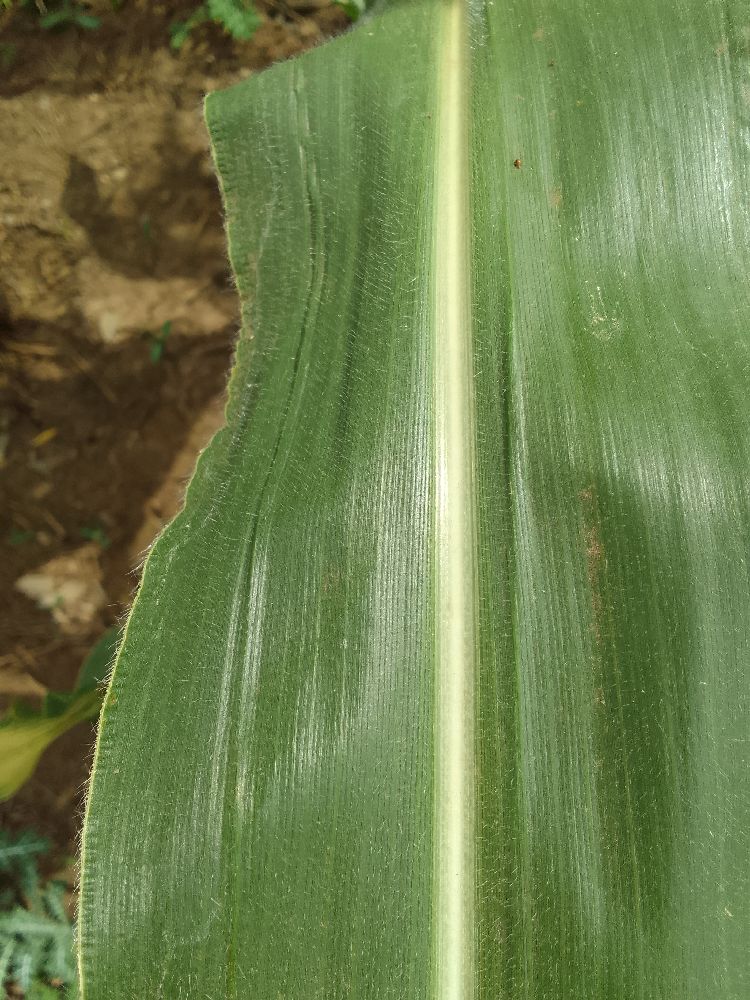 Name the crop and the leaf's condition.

maize, healthy
